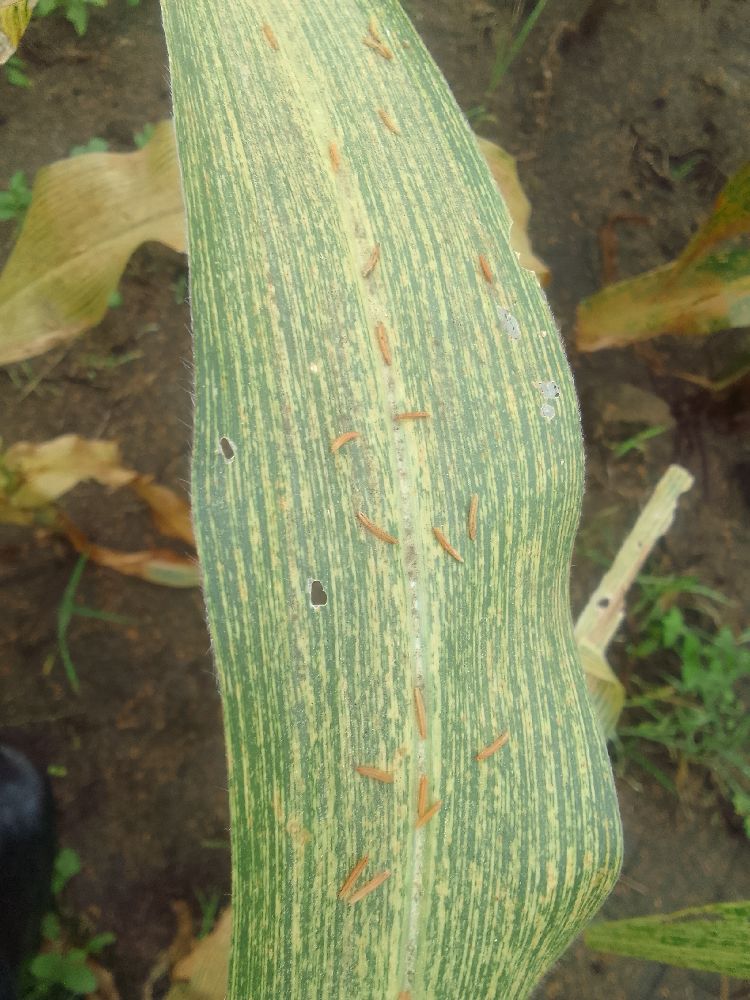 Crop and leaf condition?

maize, maize streak virus
